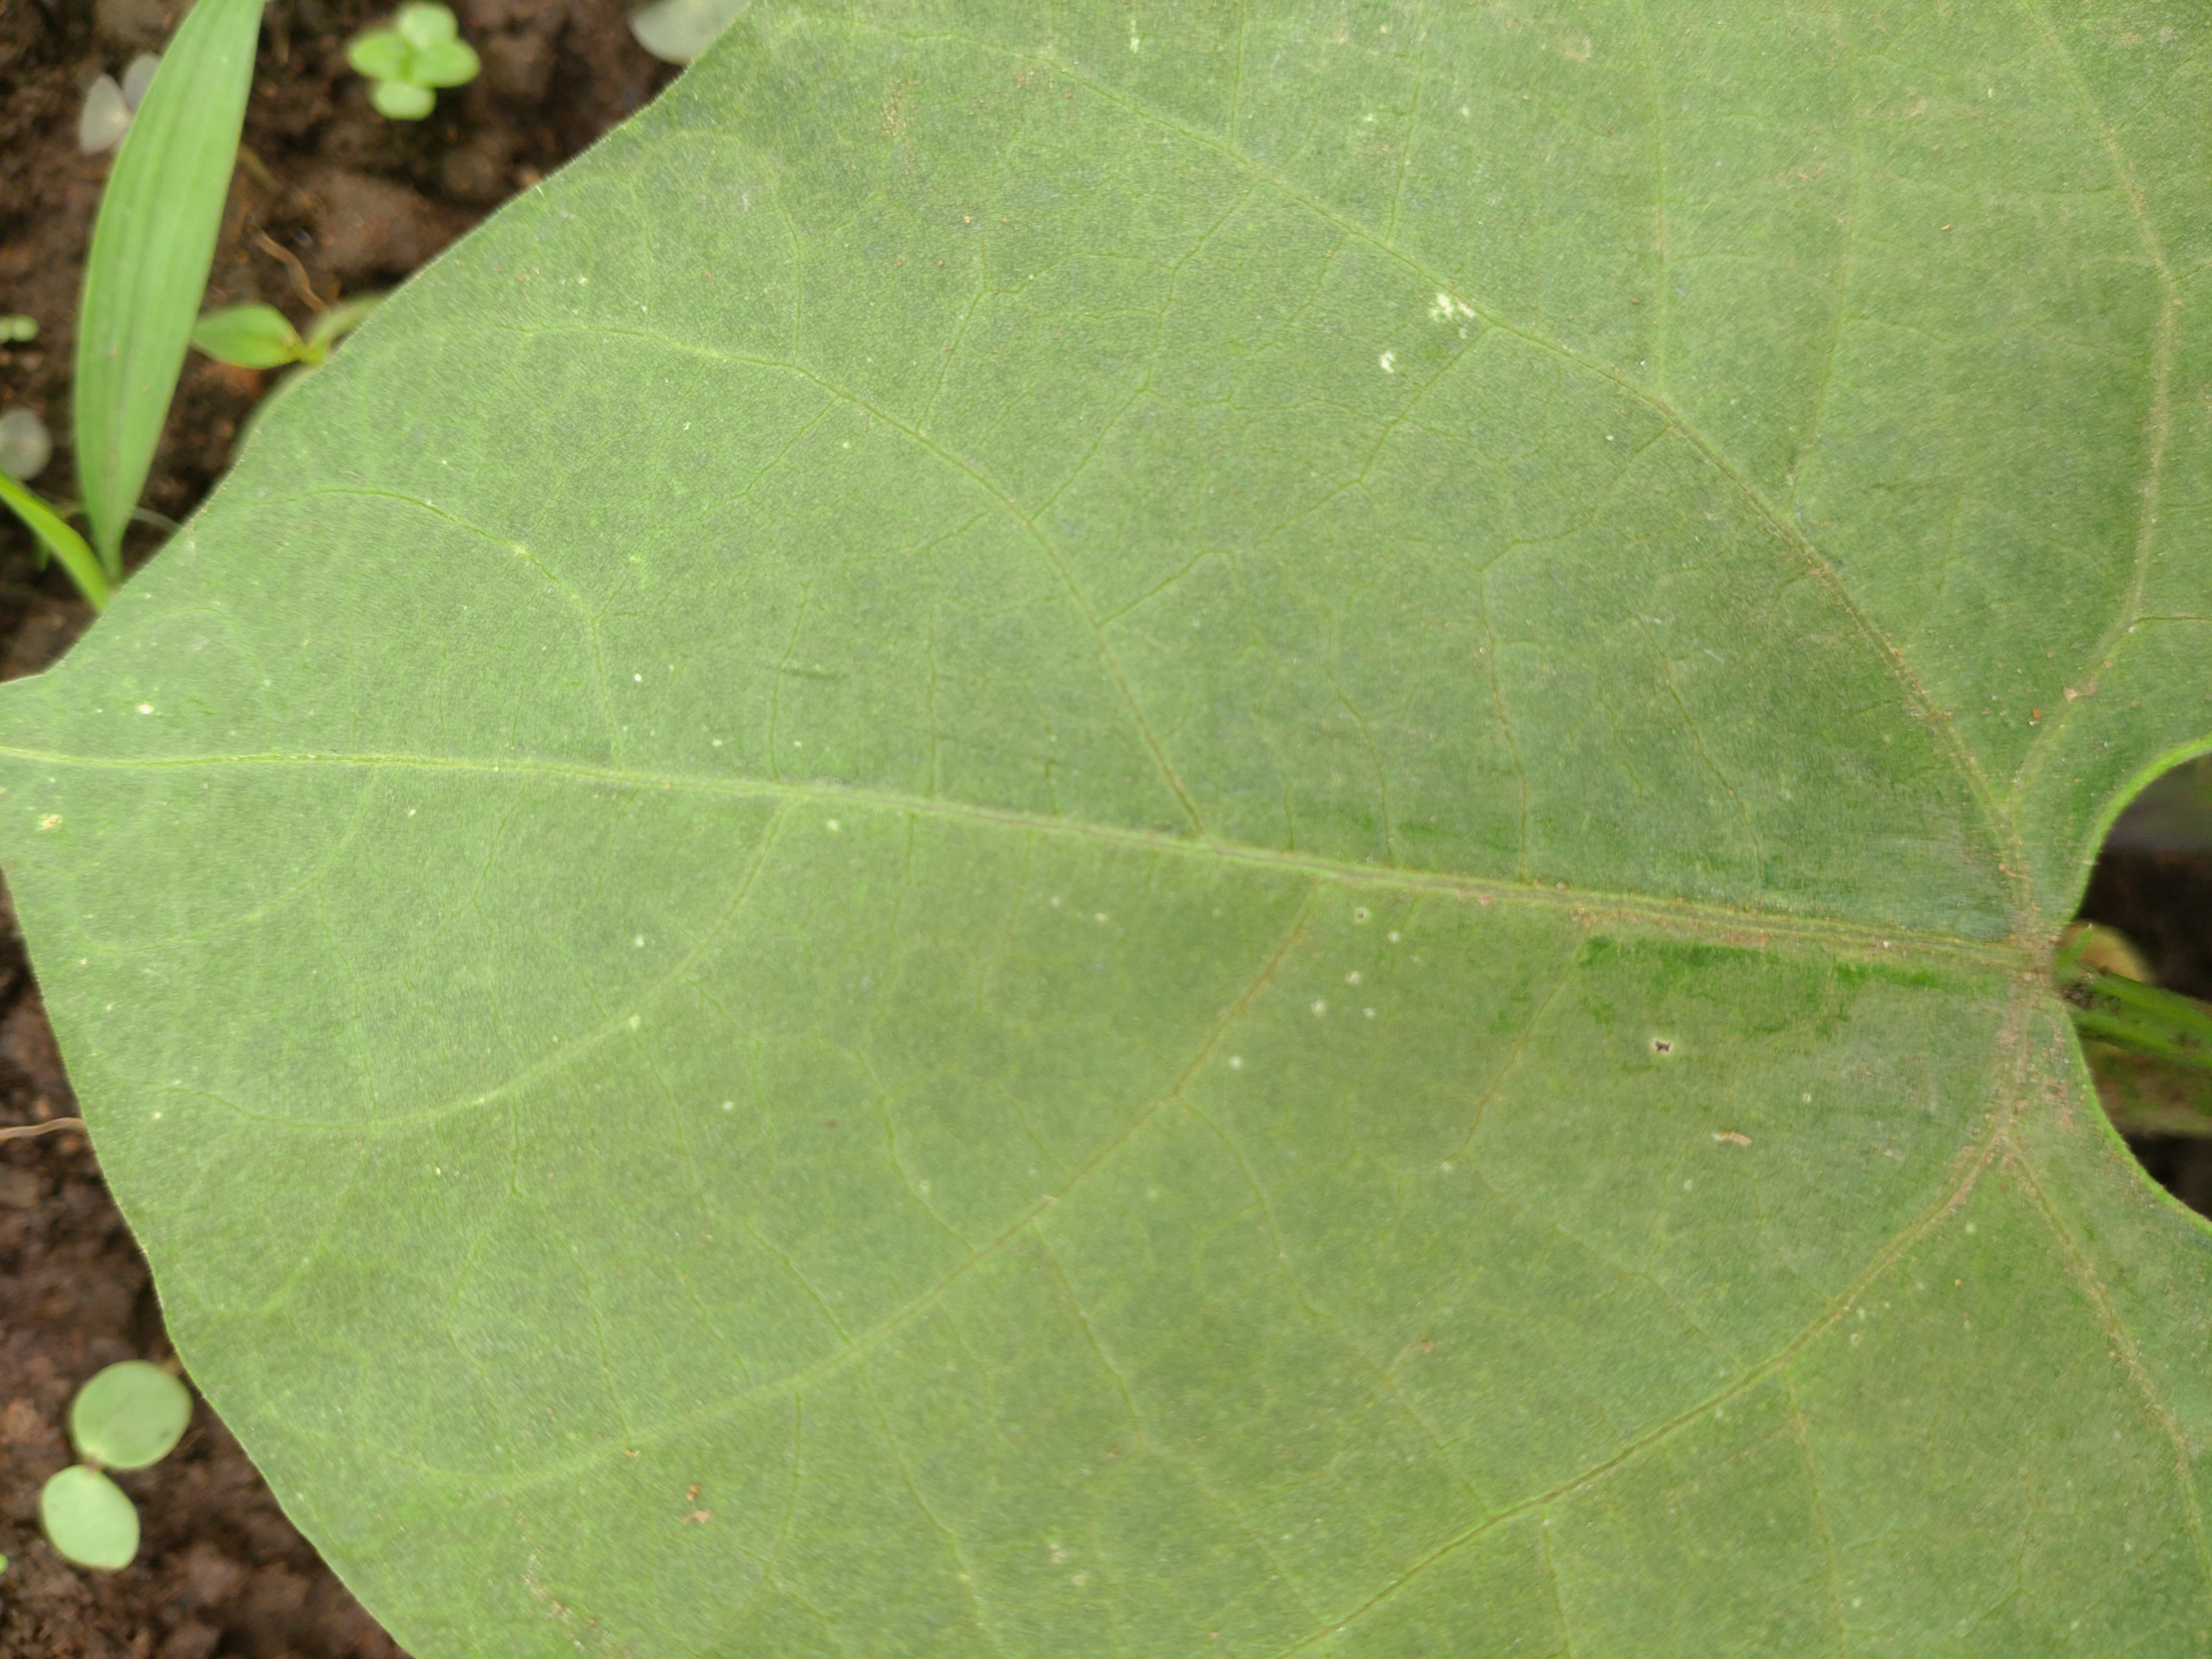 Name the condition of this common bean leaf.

healthy
